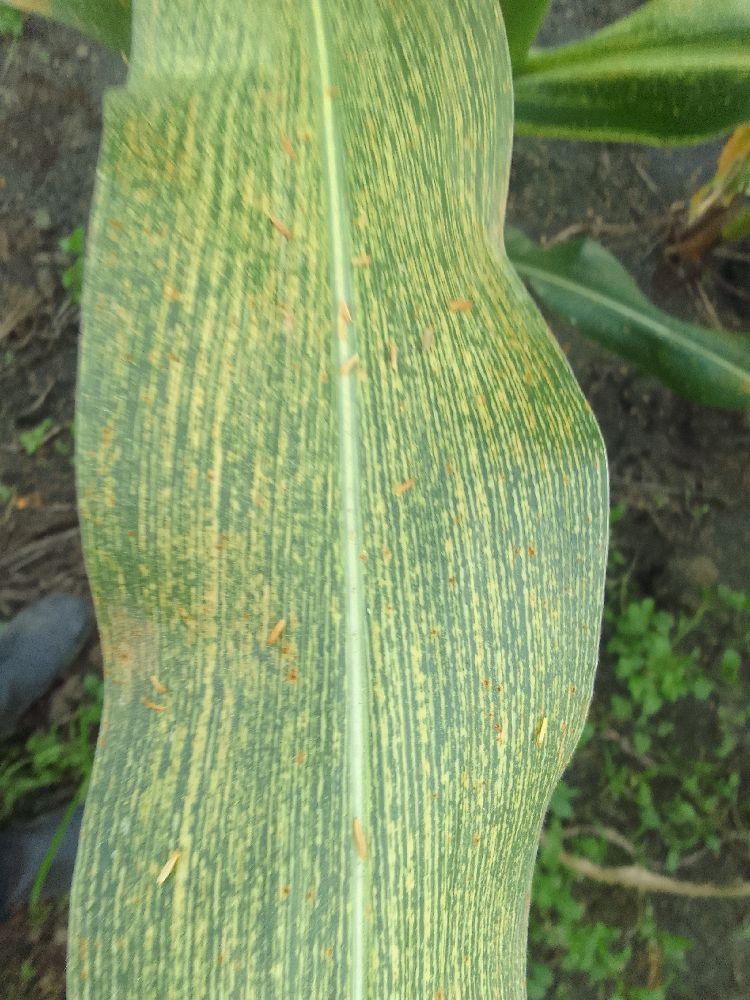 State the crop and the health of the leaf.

maize, maize streak virus
